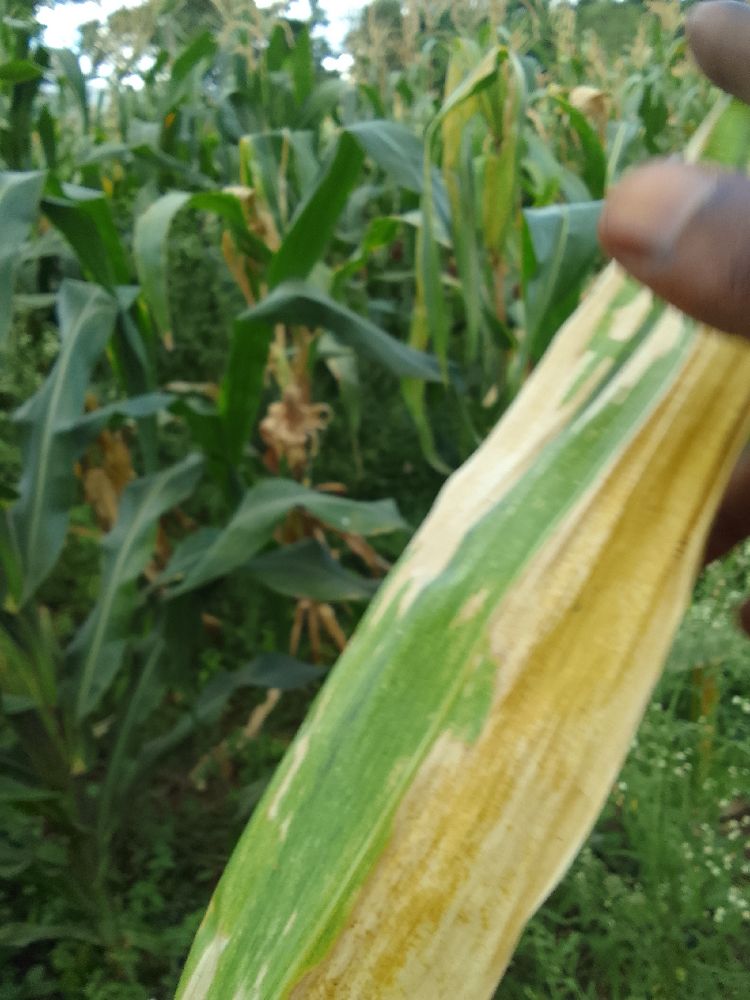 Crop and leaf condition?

maize, maize lethal necrosis
